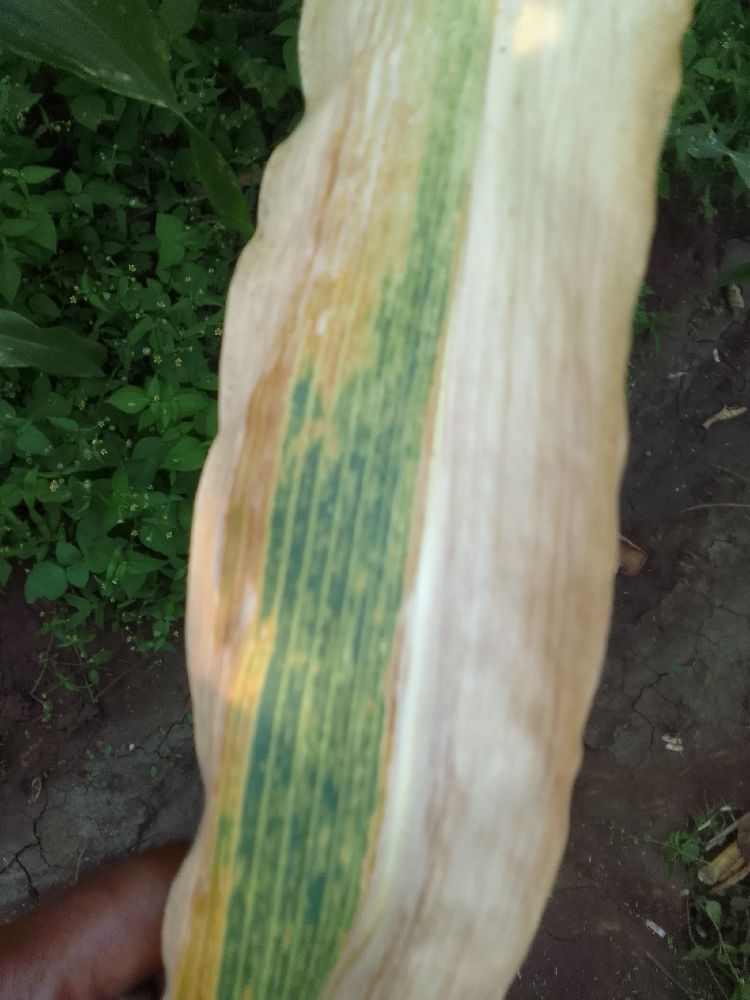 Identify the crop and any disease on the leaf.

maize, maize lethal necrosis
